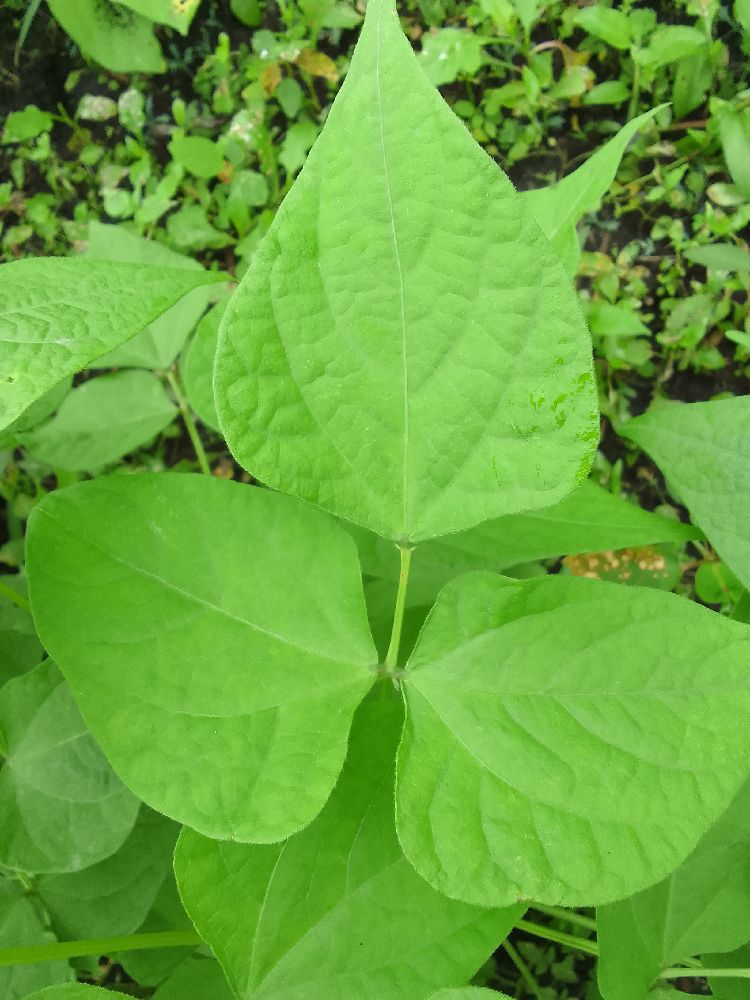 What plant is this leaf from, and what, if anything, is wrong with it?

common bean, healthy
